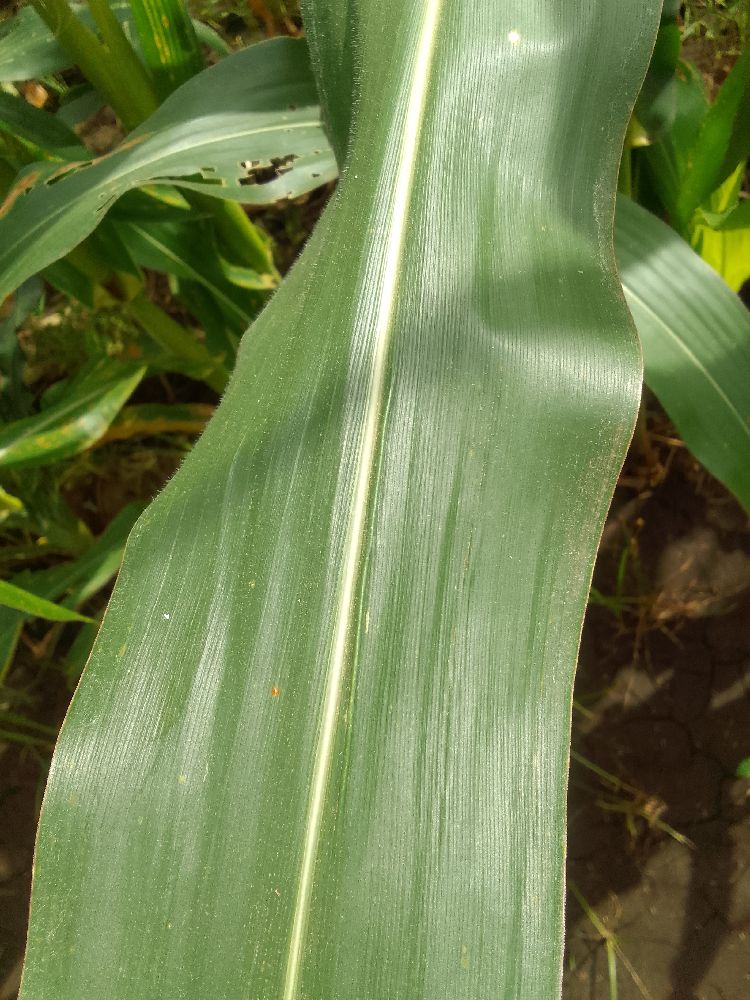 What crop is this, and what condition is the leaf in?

maize, healthy
